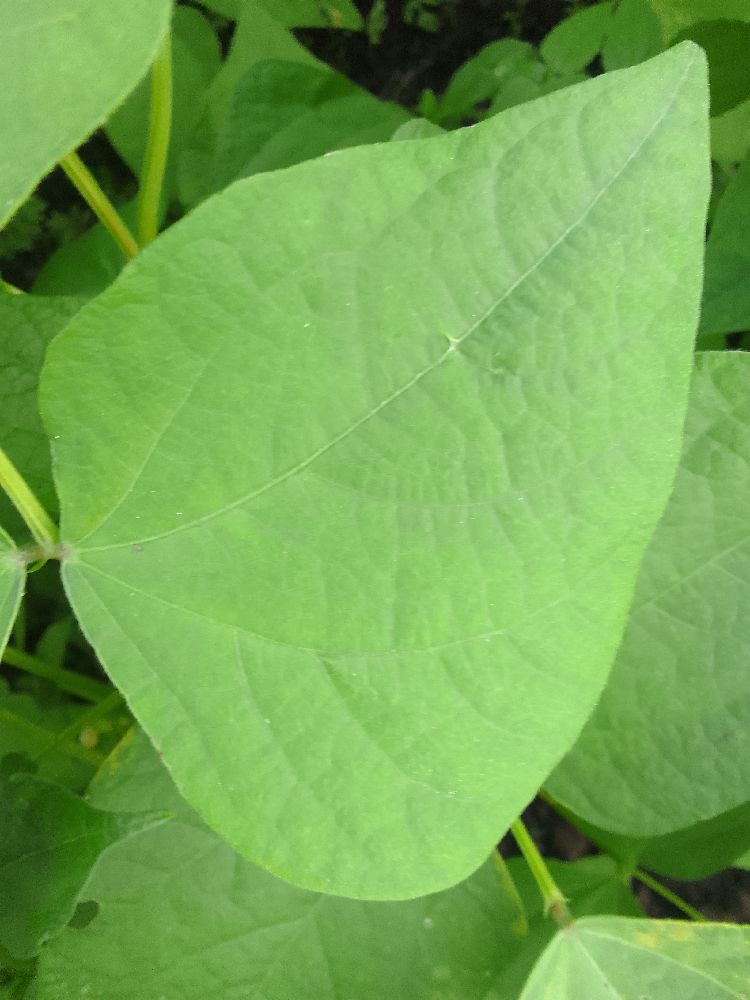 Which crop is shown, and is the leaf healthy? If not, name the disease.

common bean, healthy
